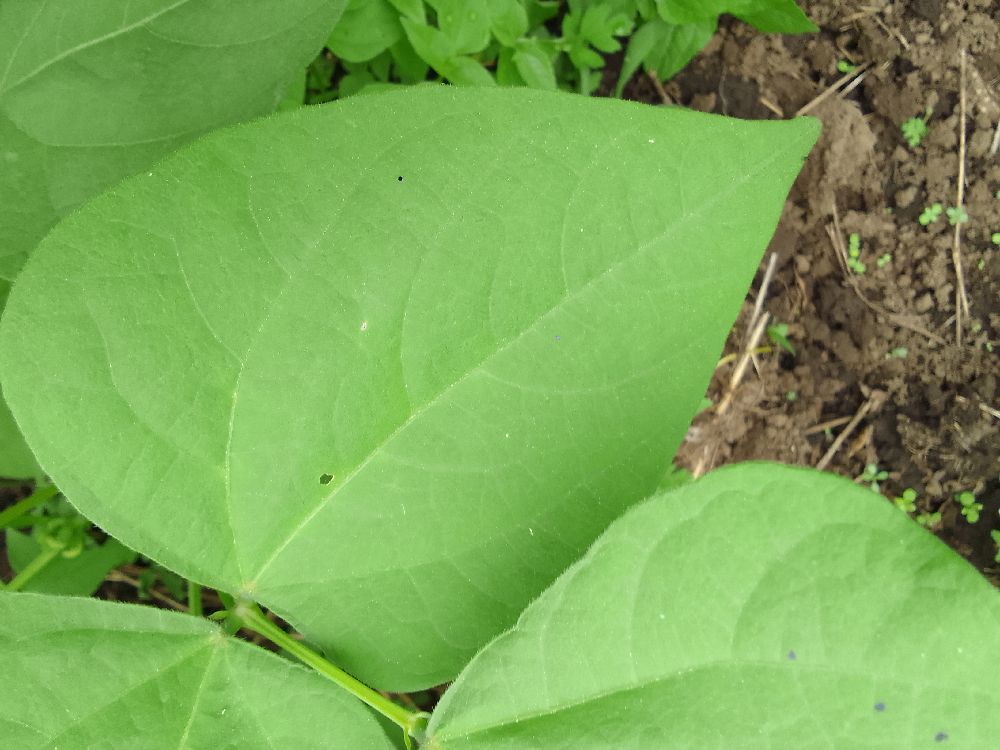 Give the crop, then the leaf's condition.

common bean, healthy
